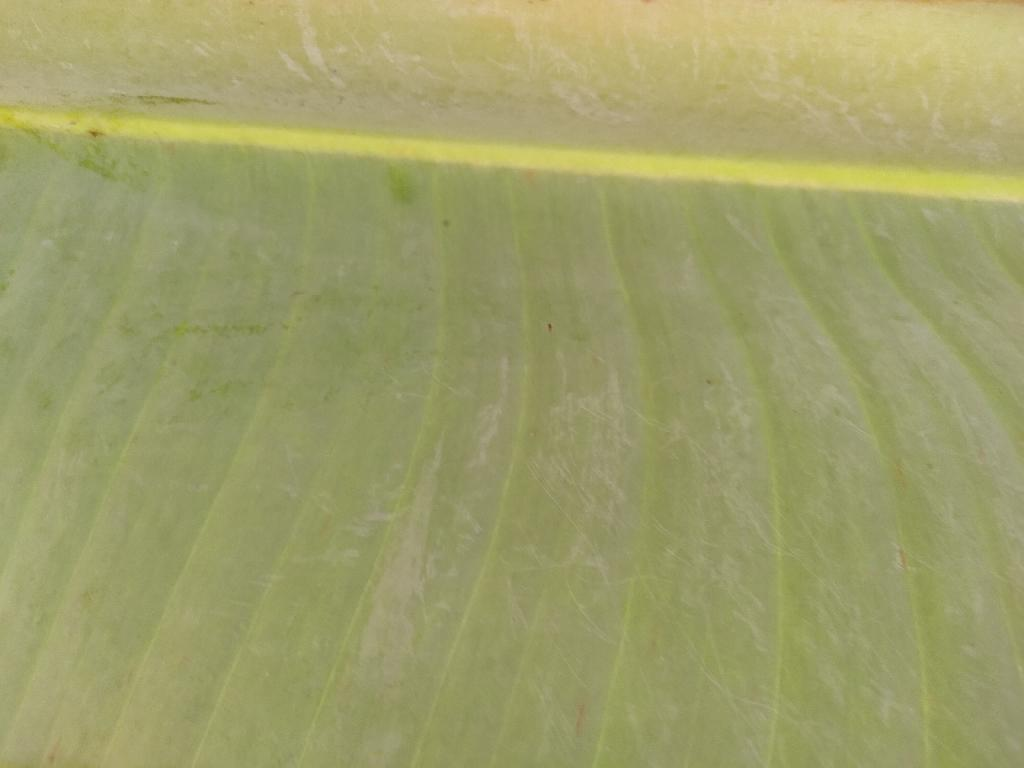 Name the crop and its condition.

banana, healthy
